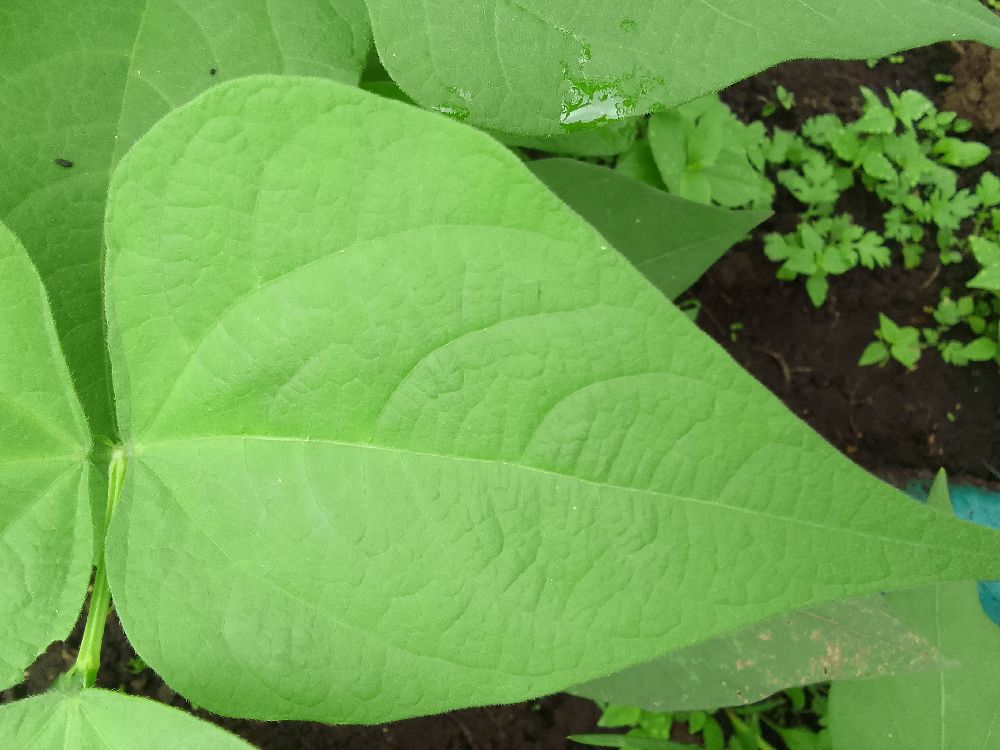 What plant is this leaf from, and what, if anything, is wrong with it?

common bean, healthy
